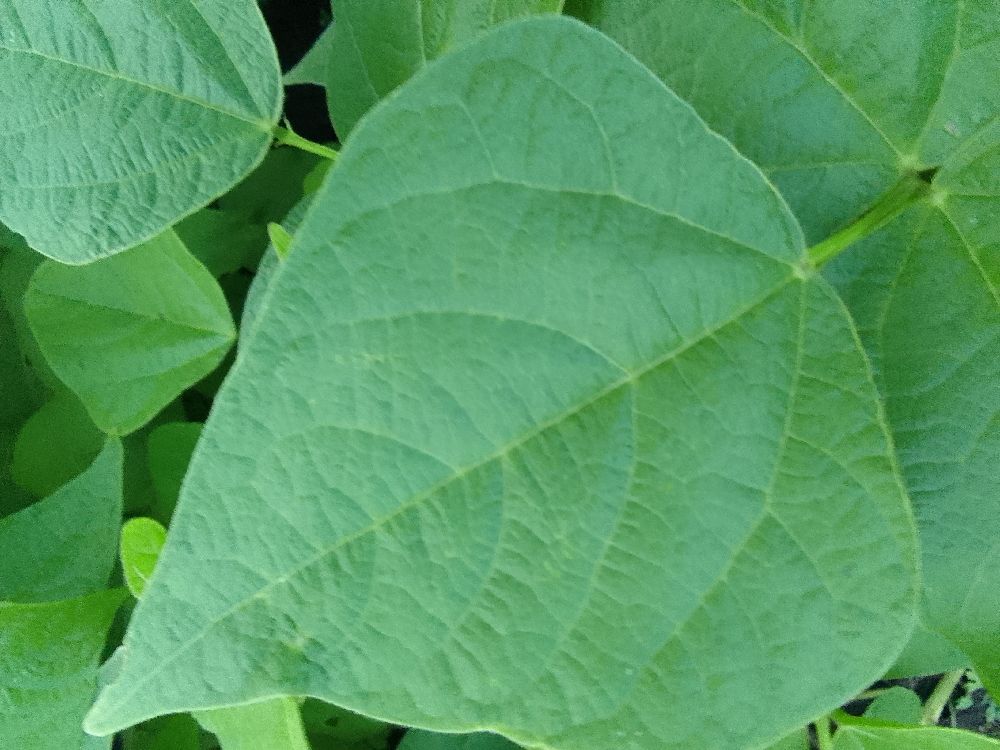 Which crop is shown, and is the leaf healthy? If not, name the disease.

common bean, healthy
